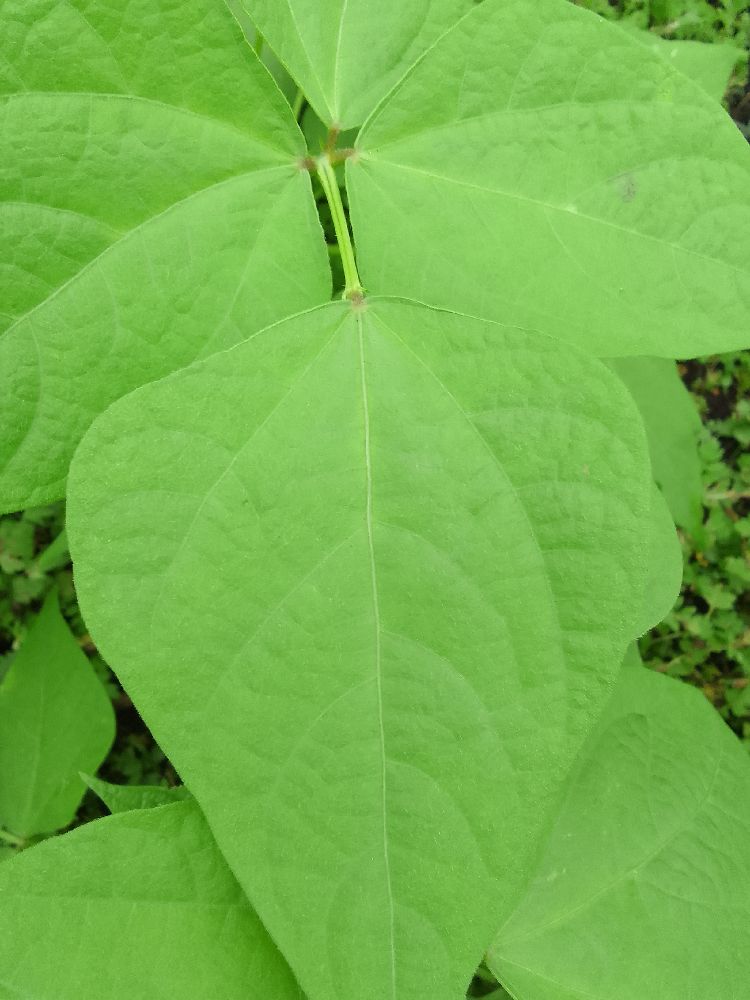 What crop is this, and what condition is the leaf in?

common bean, healthy
